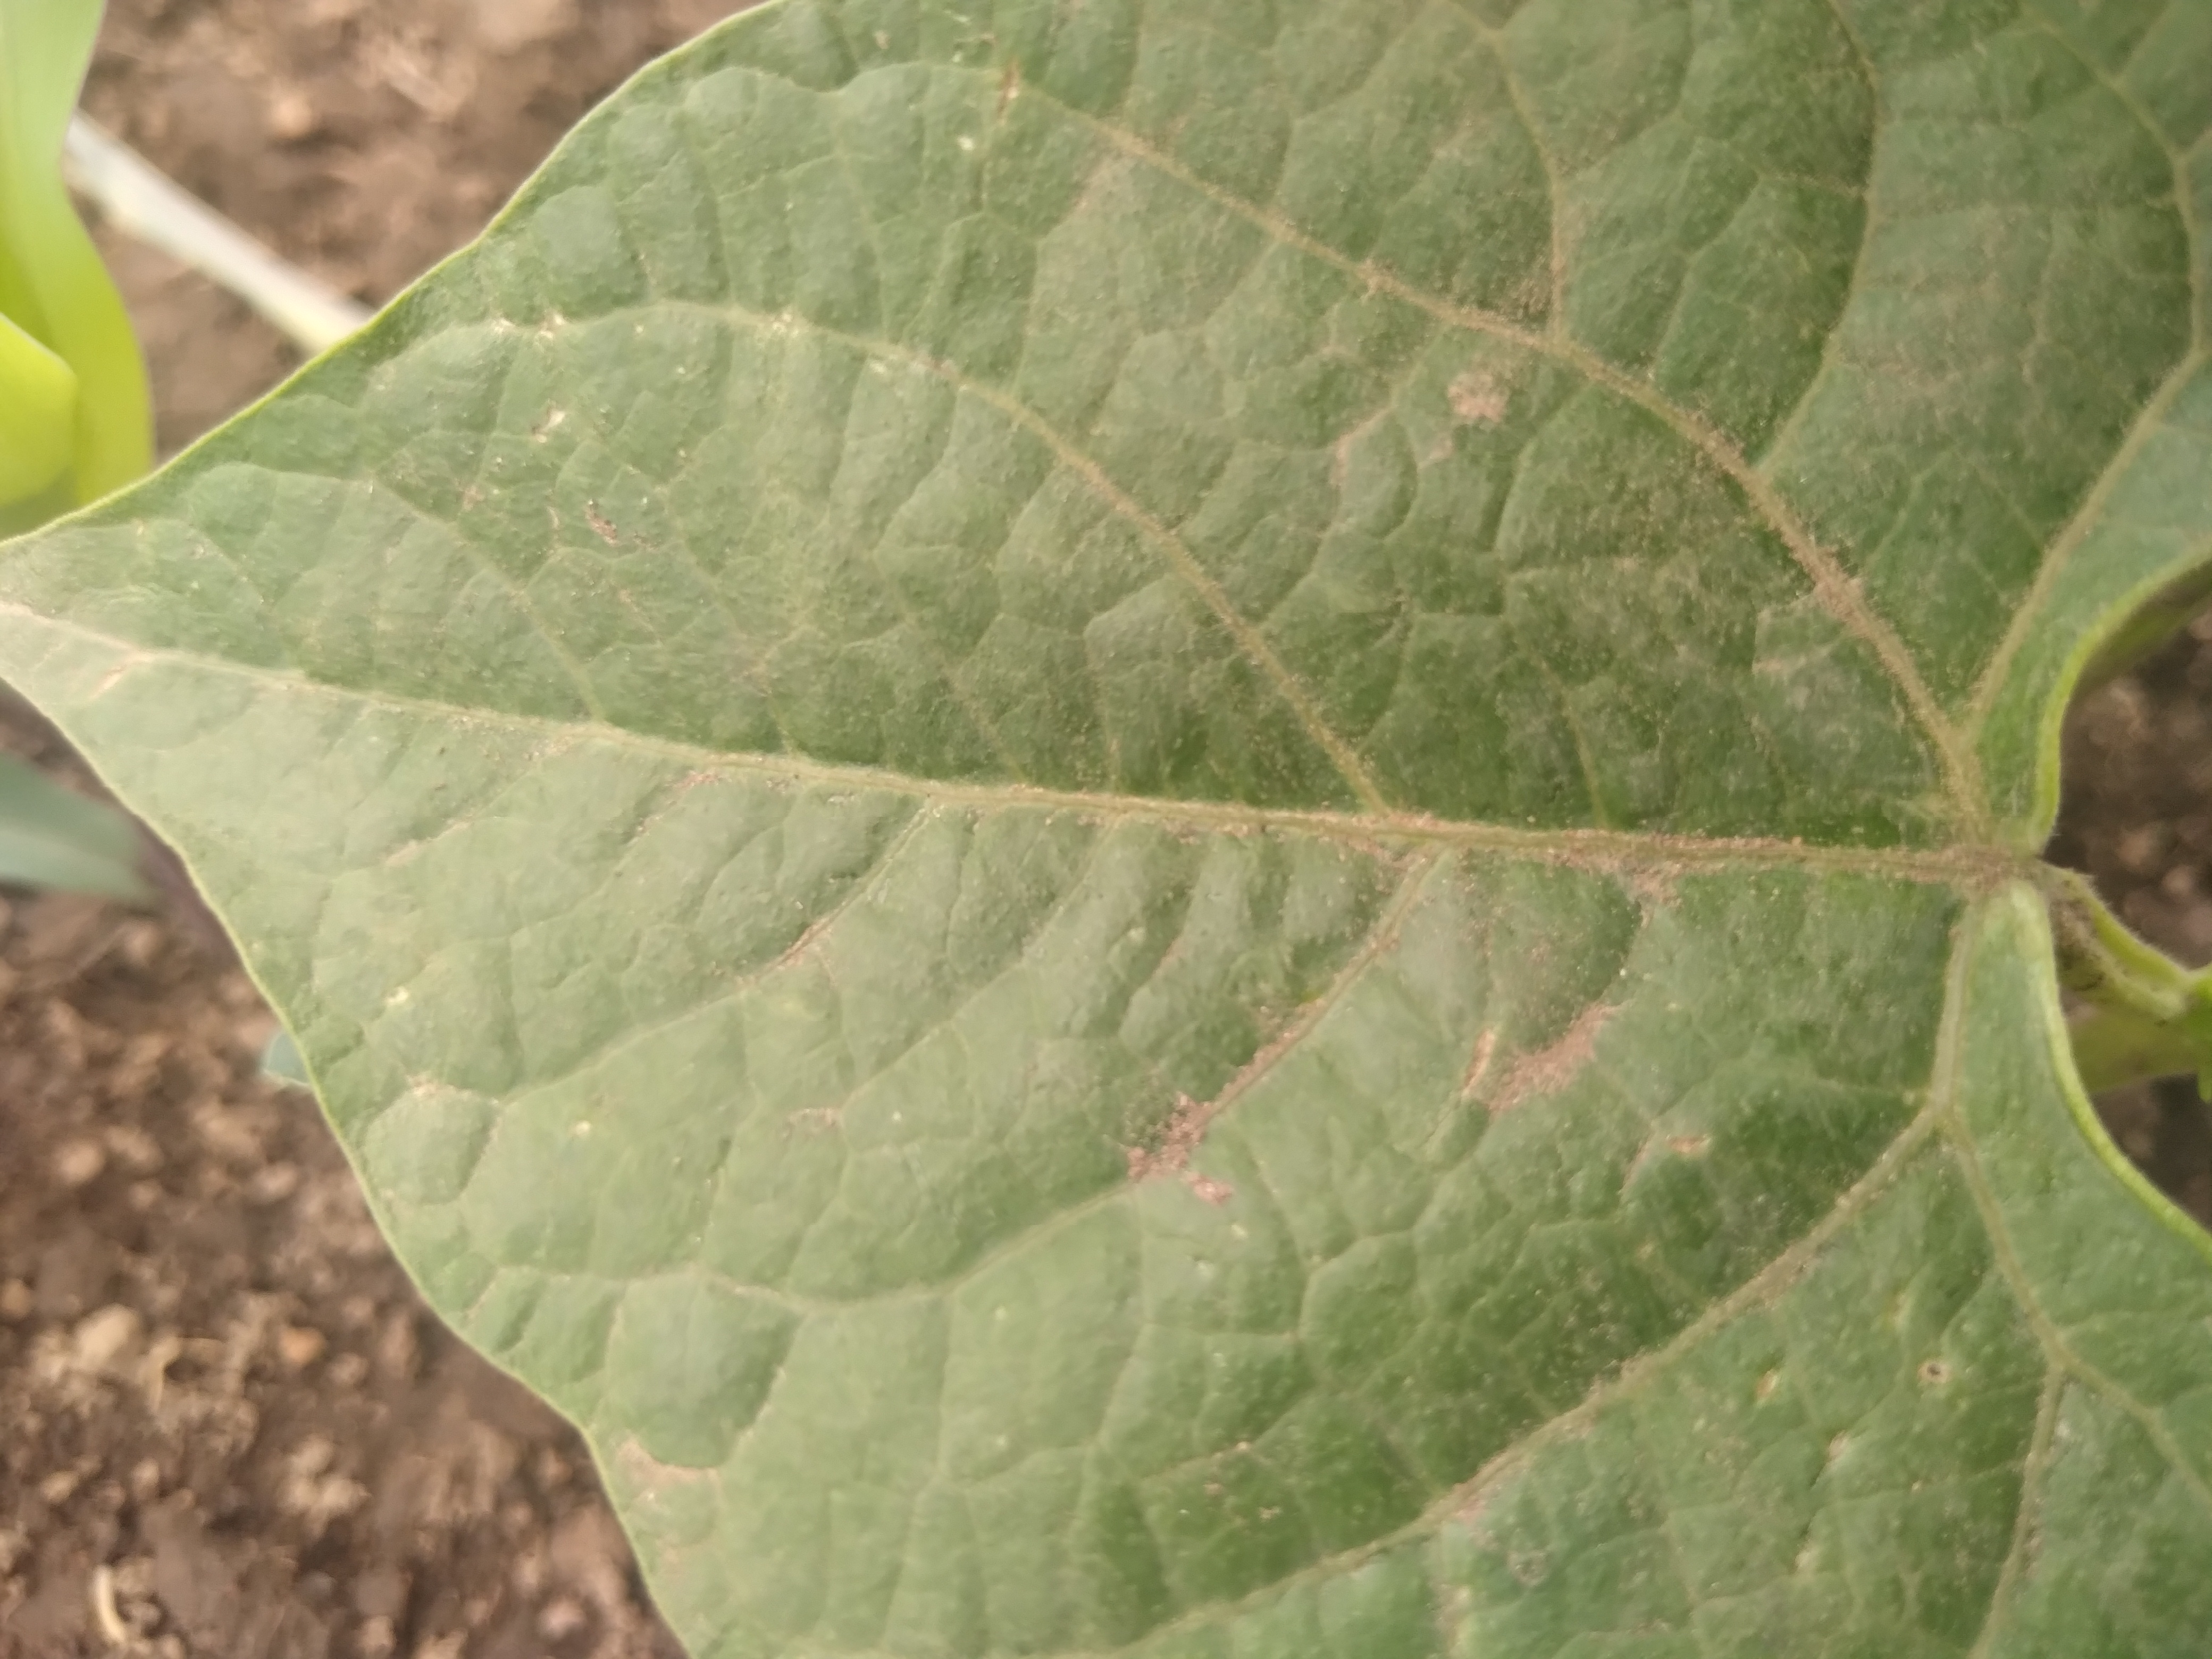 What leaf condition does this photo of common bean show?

healthy
